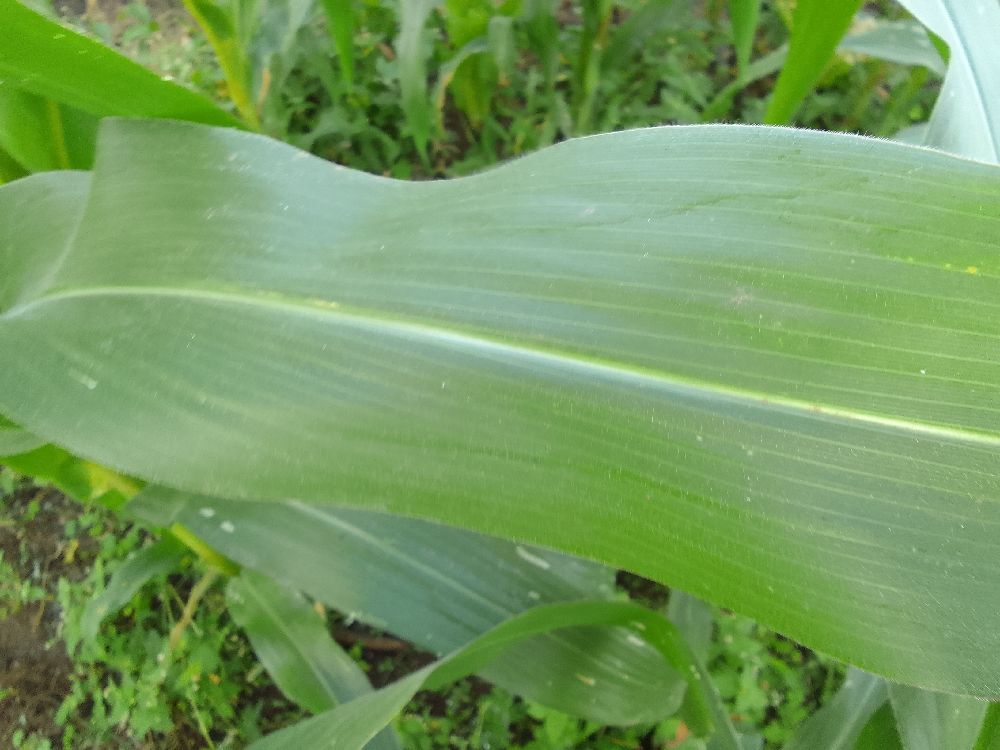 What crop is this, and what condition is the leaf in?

maize, healthy
